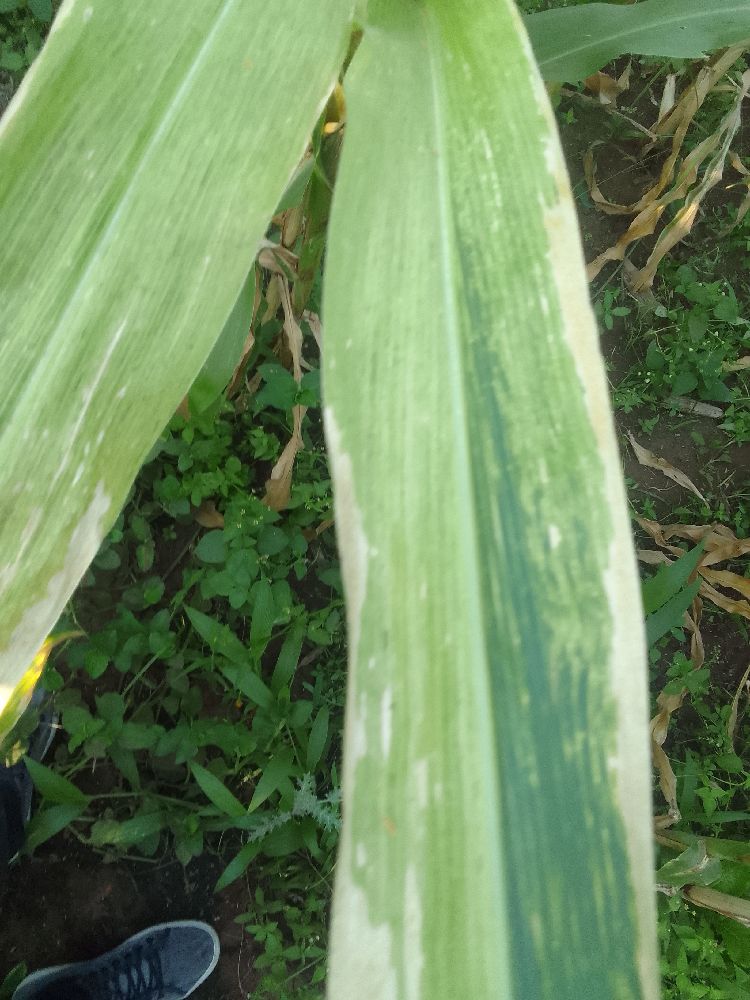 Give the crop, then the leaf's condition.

maize, maize lethal necrosis
